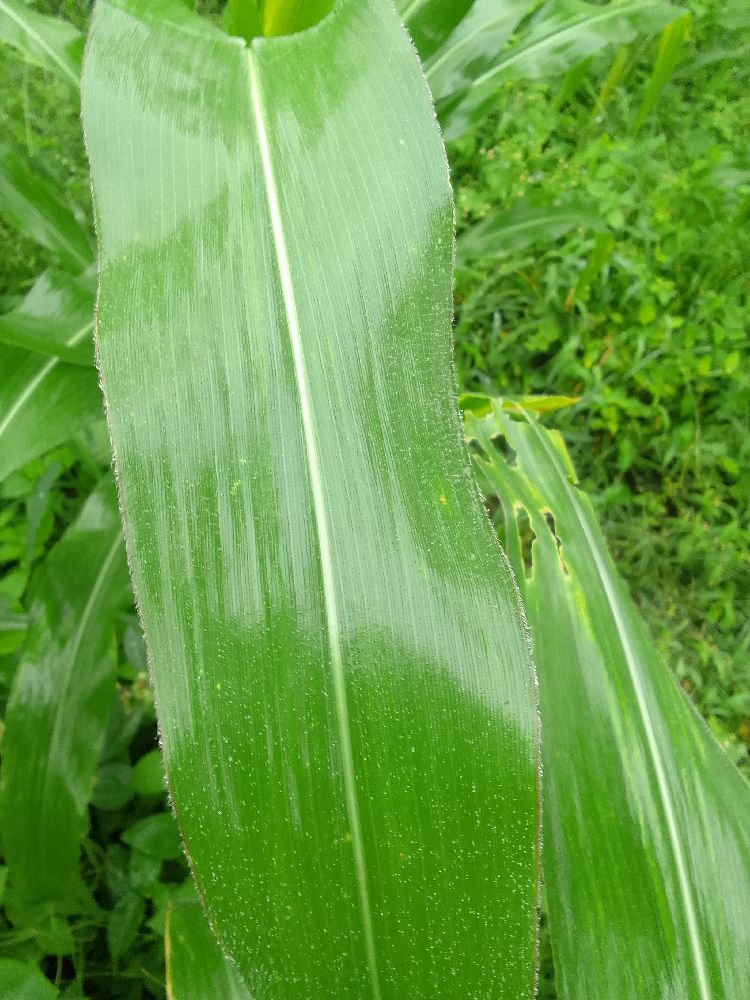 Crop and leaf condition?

maize, healthy
